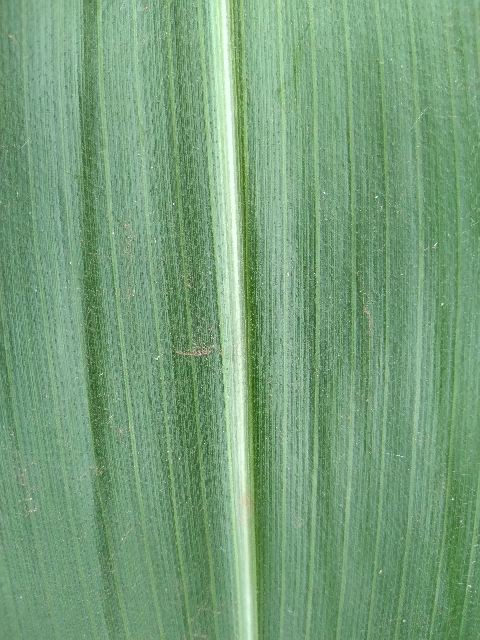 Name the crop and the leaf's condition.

maize, healthy
